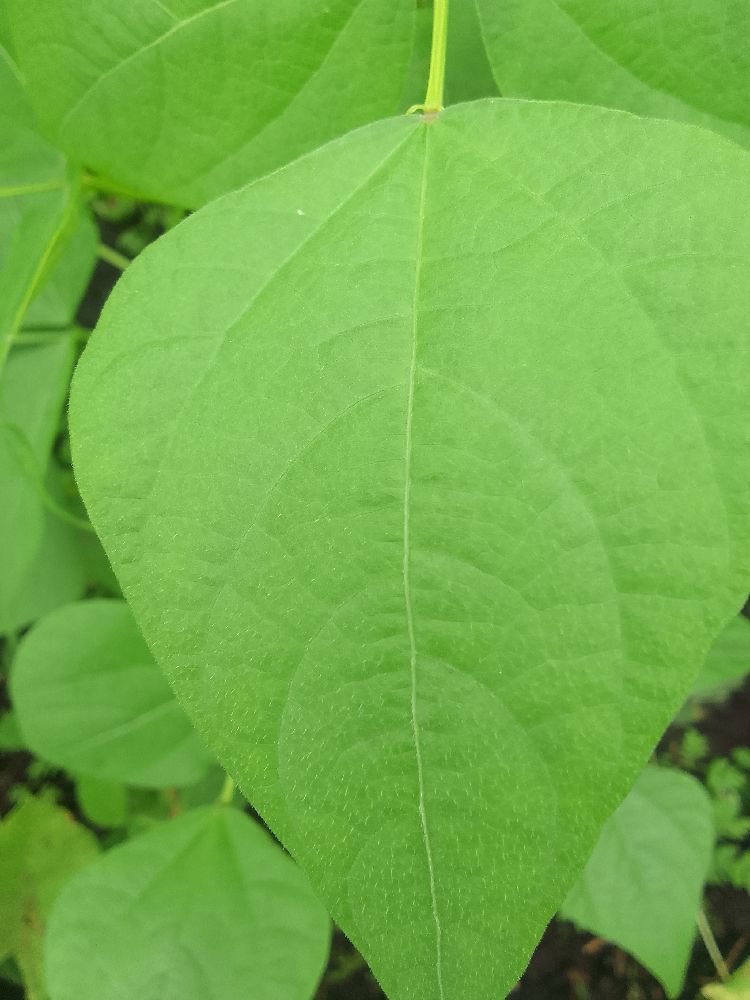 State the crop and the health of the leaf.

common bean, healthy
